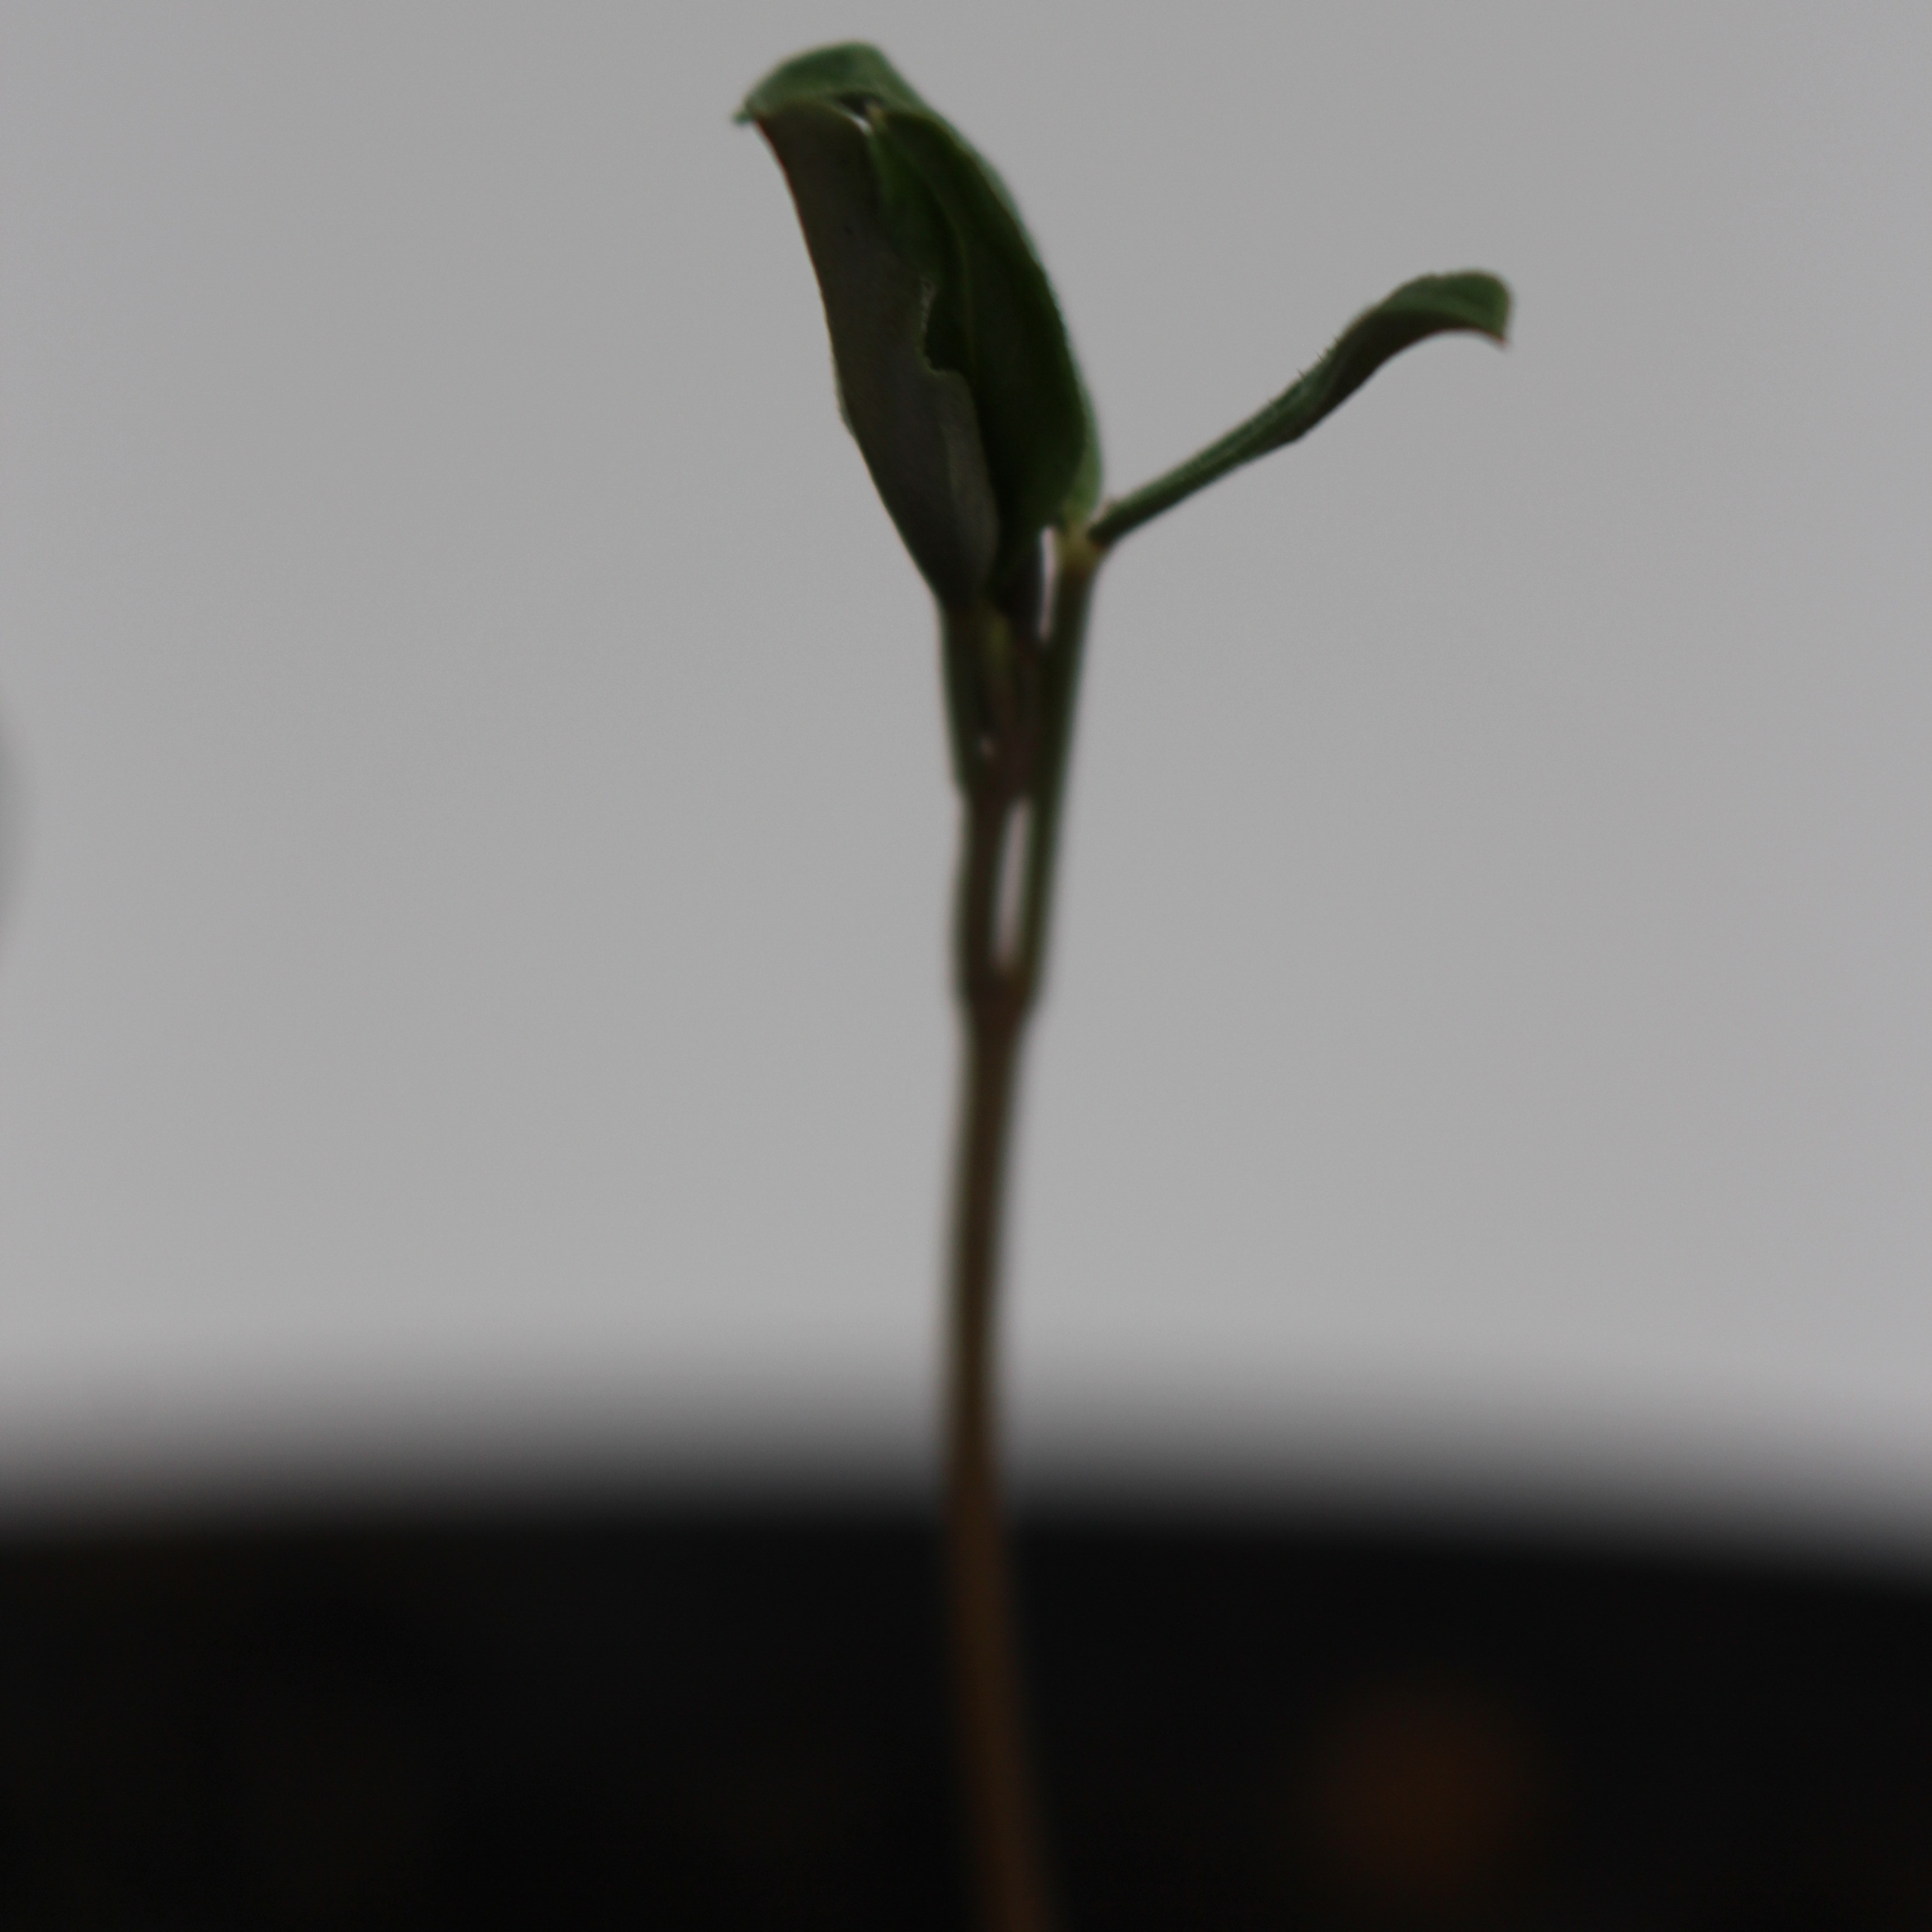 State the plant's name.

Vicia sativa
